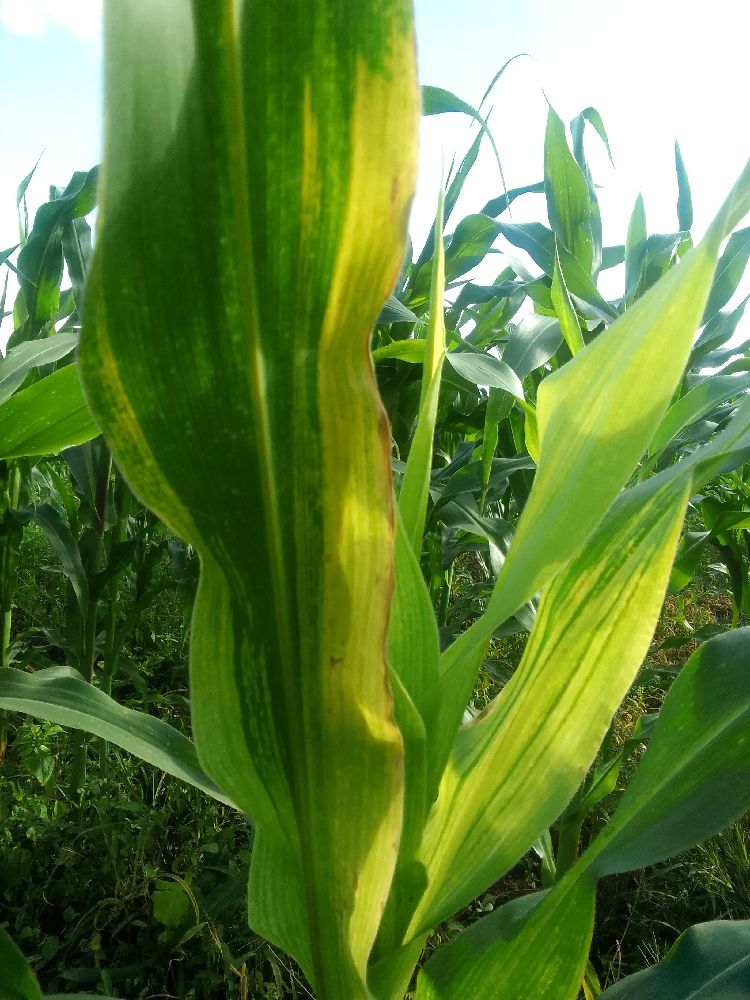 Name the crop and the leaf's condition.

maize, maize lethal necrosis
